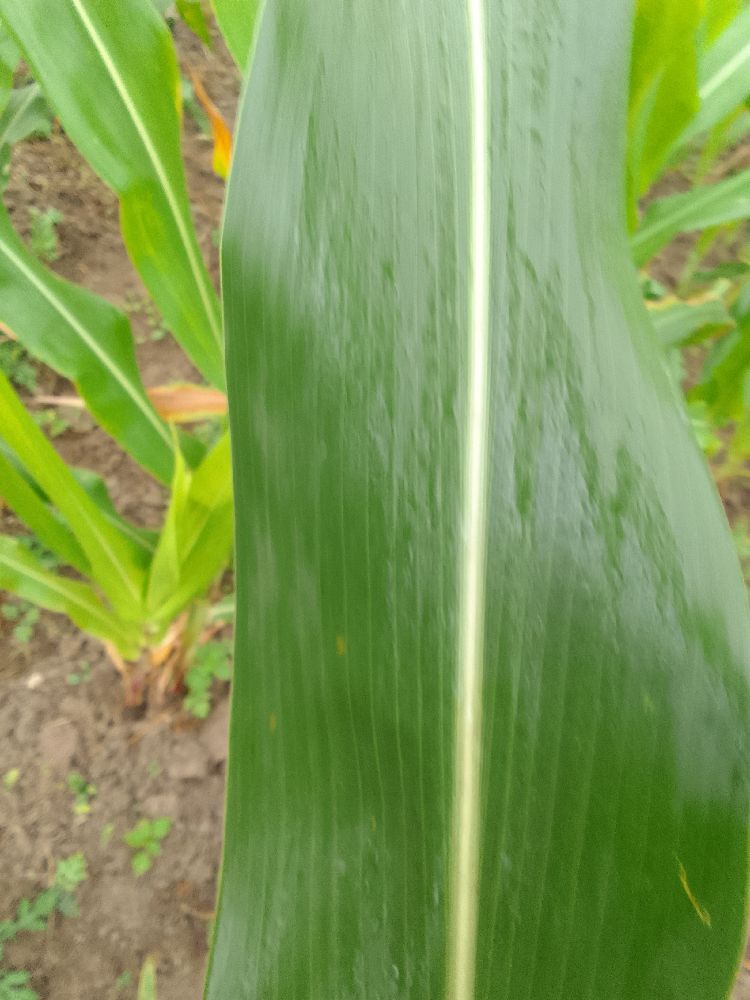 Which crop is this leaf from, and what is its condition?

maize, healthy
